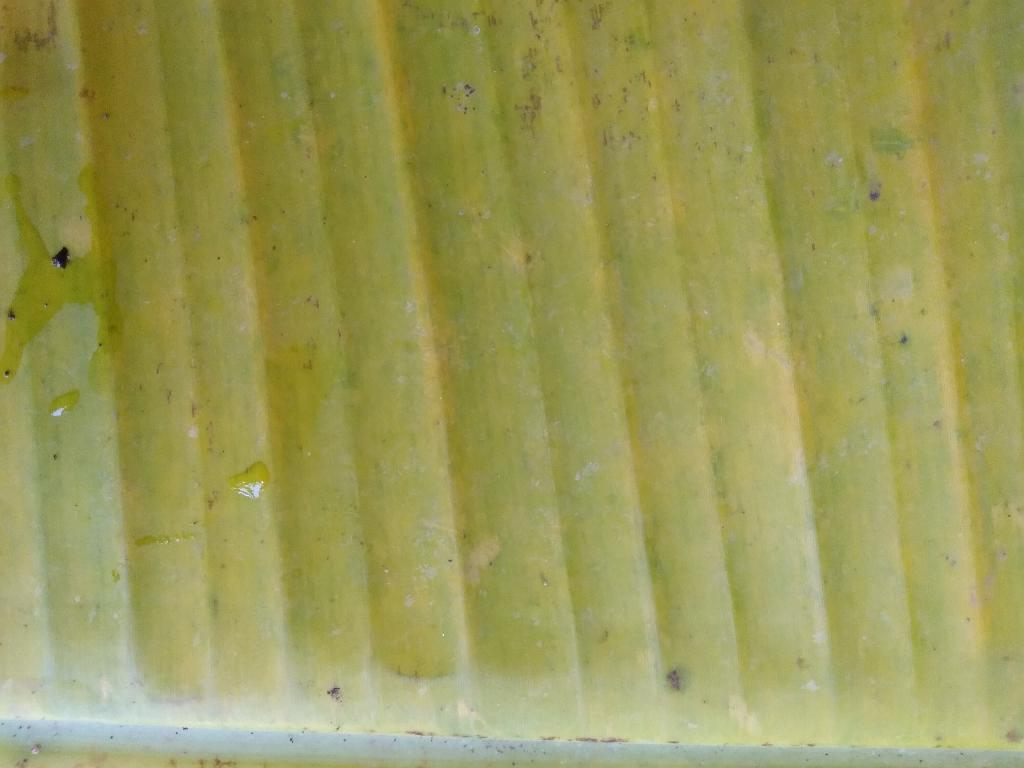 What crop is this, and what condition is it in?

banana, fusarium wilt race 1
